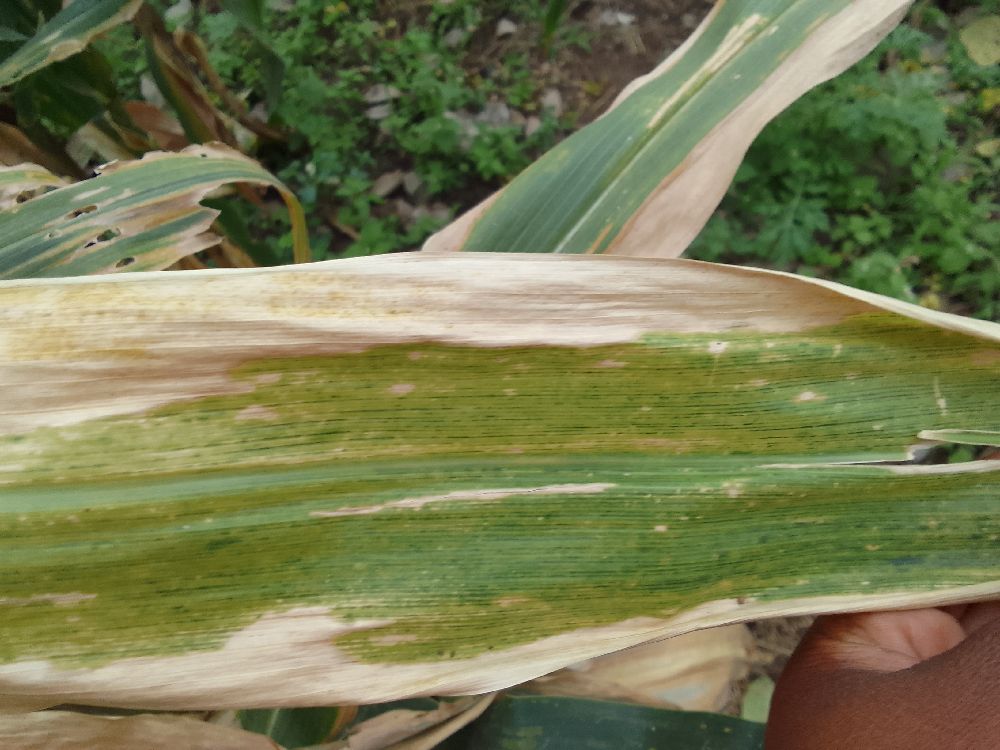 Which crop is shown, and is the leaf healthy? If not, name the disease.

maize, maize lethal necrosis
